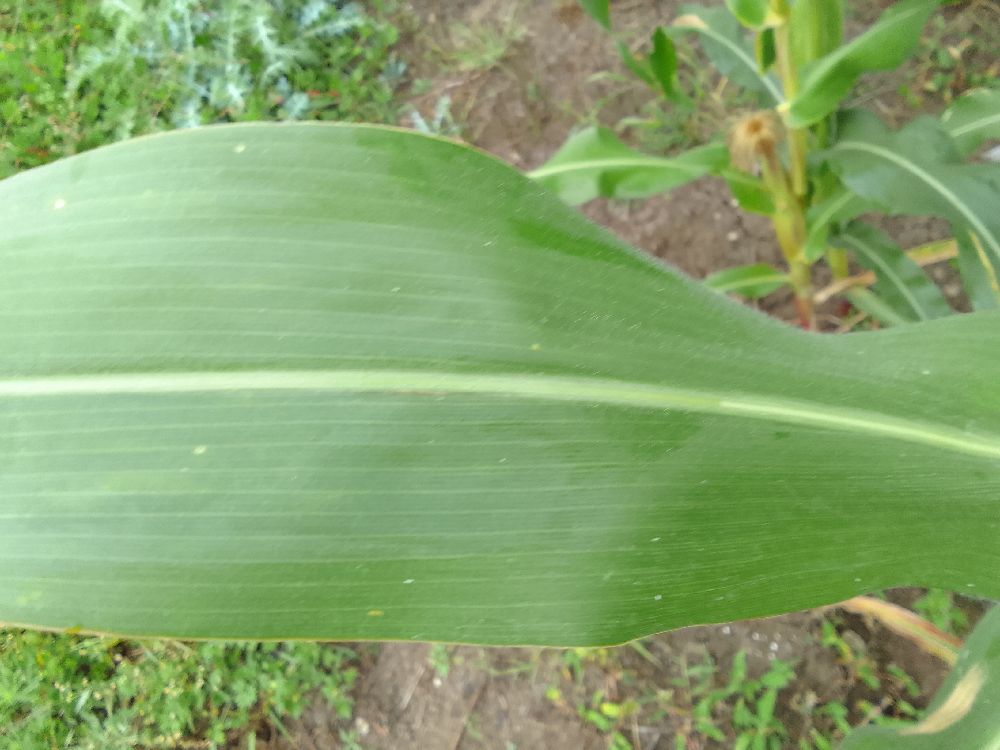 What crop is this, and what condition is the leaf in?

maize, healthy
